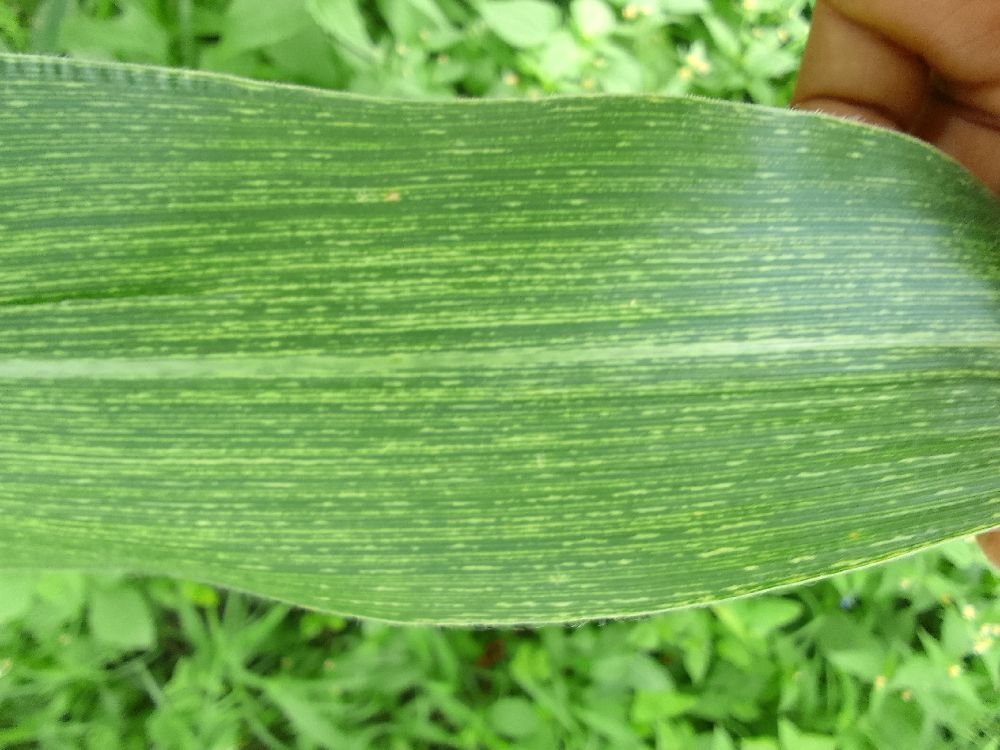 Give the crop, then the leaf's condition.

maize, maize streak virus
